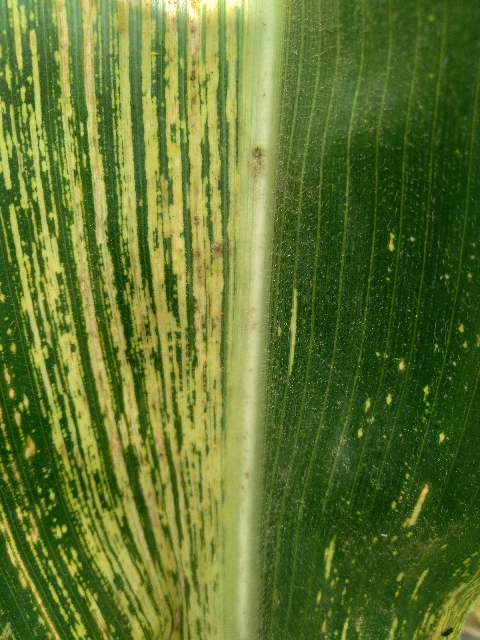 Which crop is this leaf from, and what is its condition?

maize, maize streak virus
